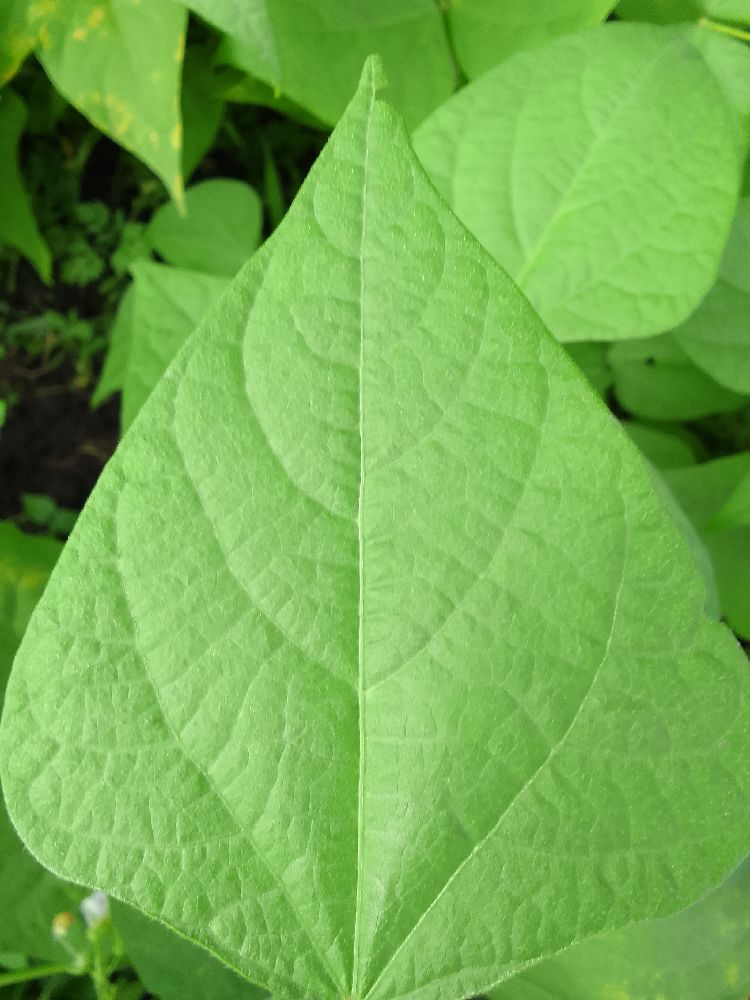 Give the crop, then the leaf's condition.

common bean, healthy
